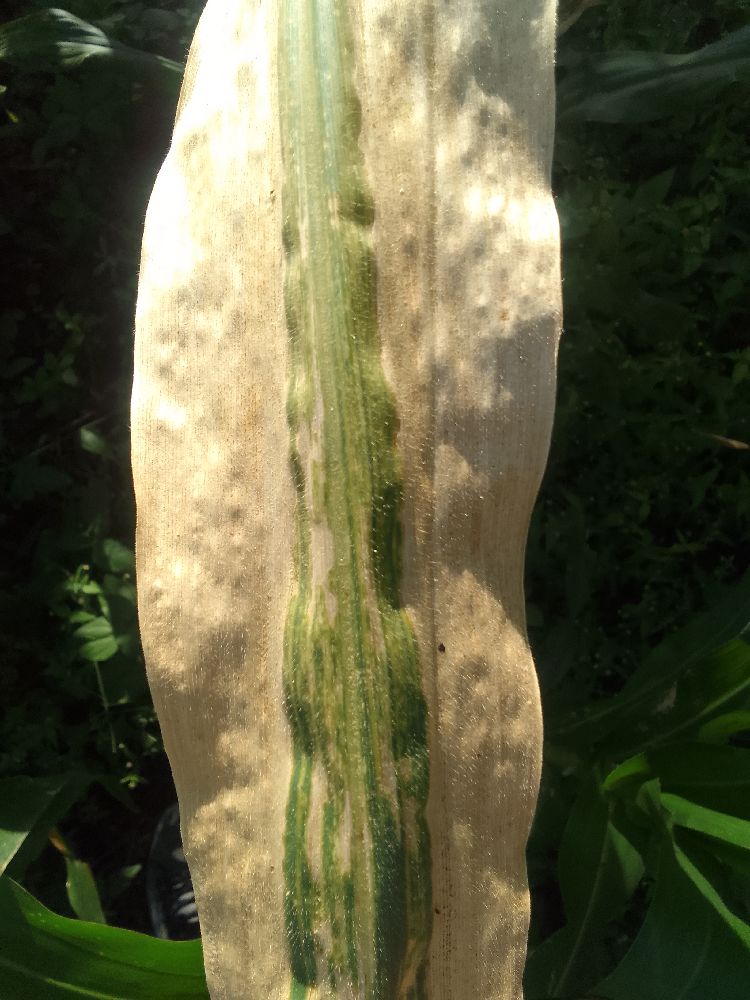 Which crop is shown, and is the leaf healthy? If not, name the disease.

maize, maize lethal necrosis
